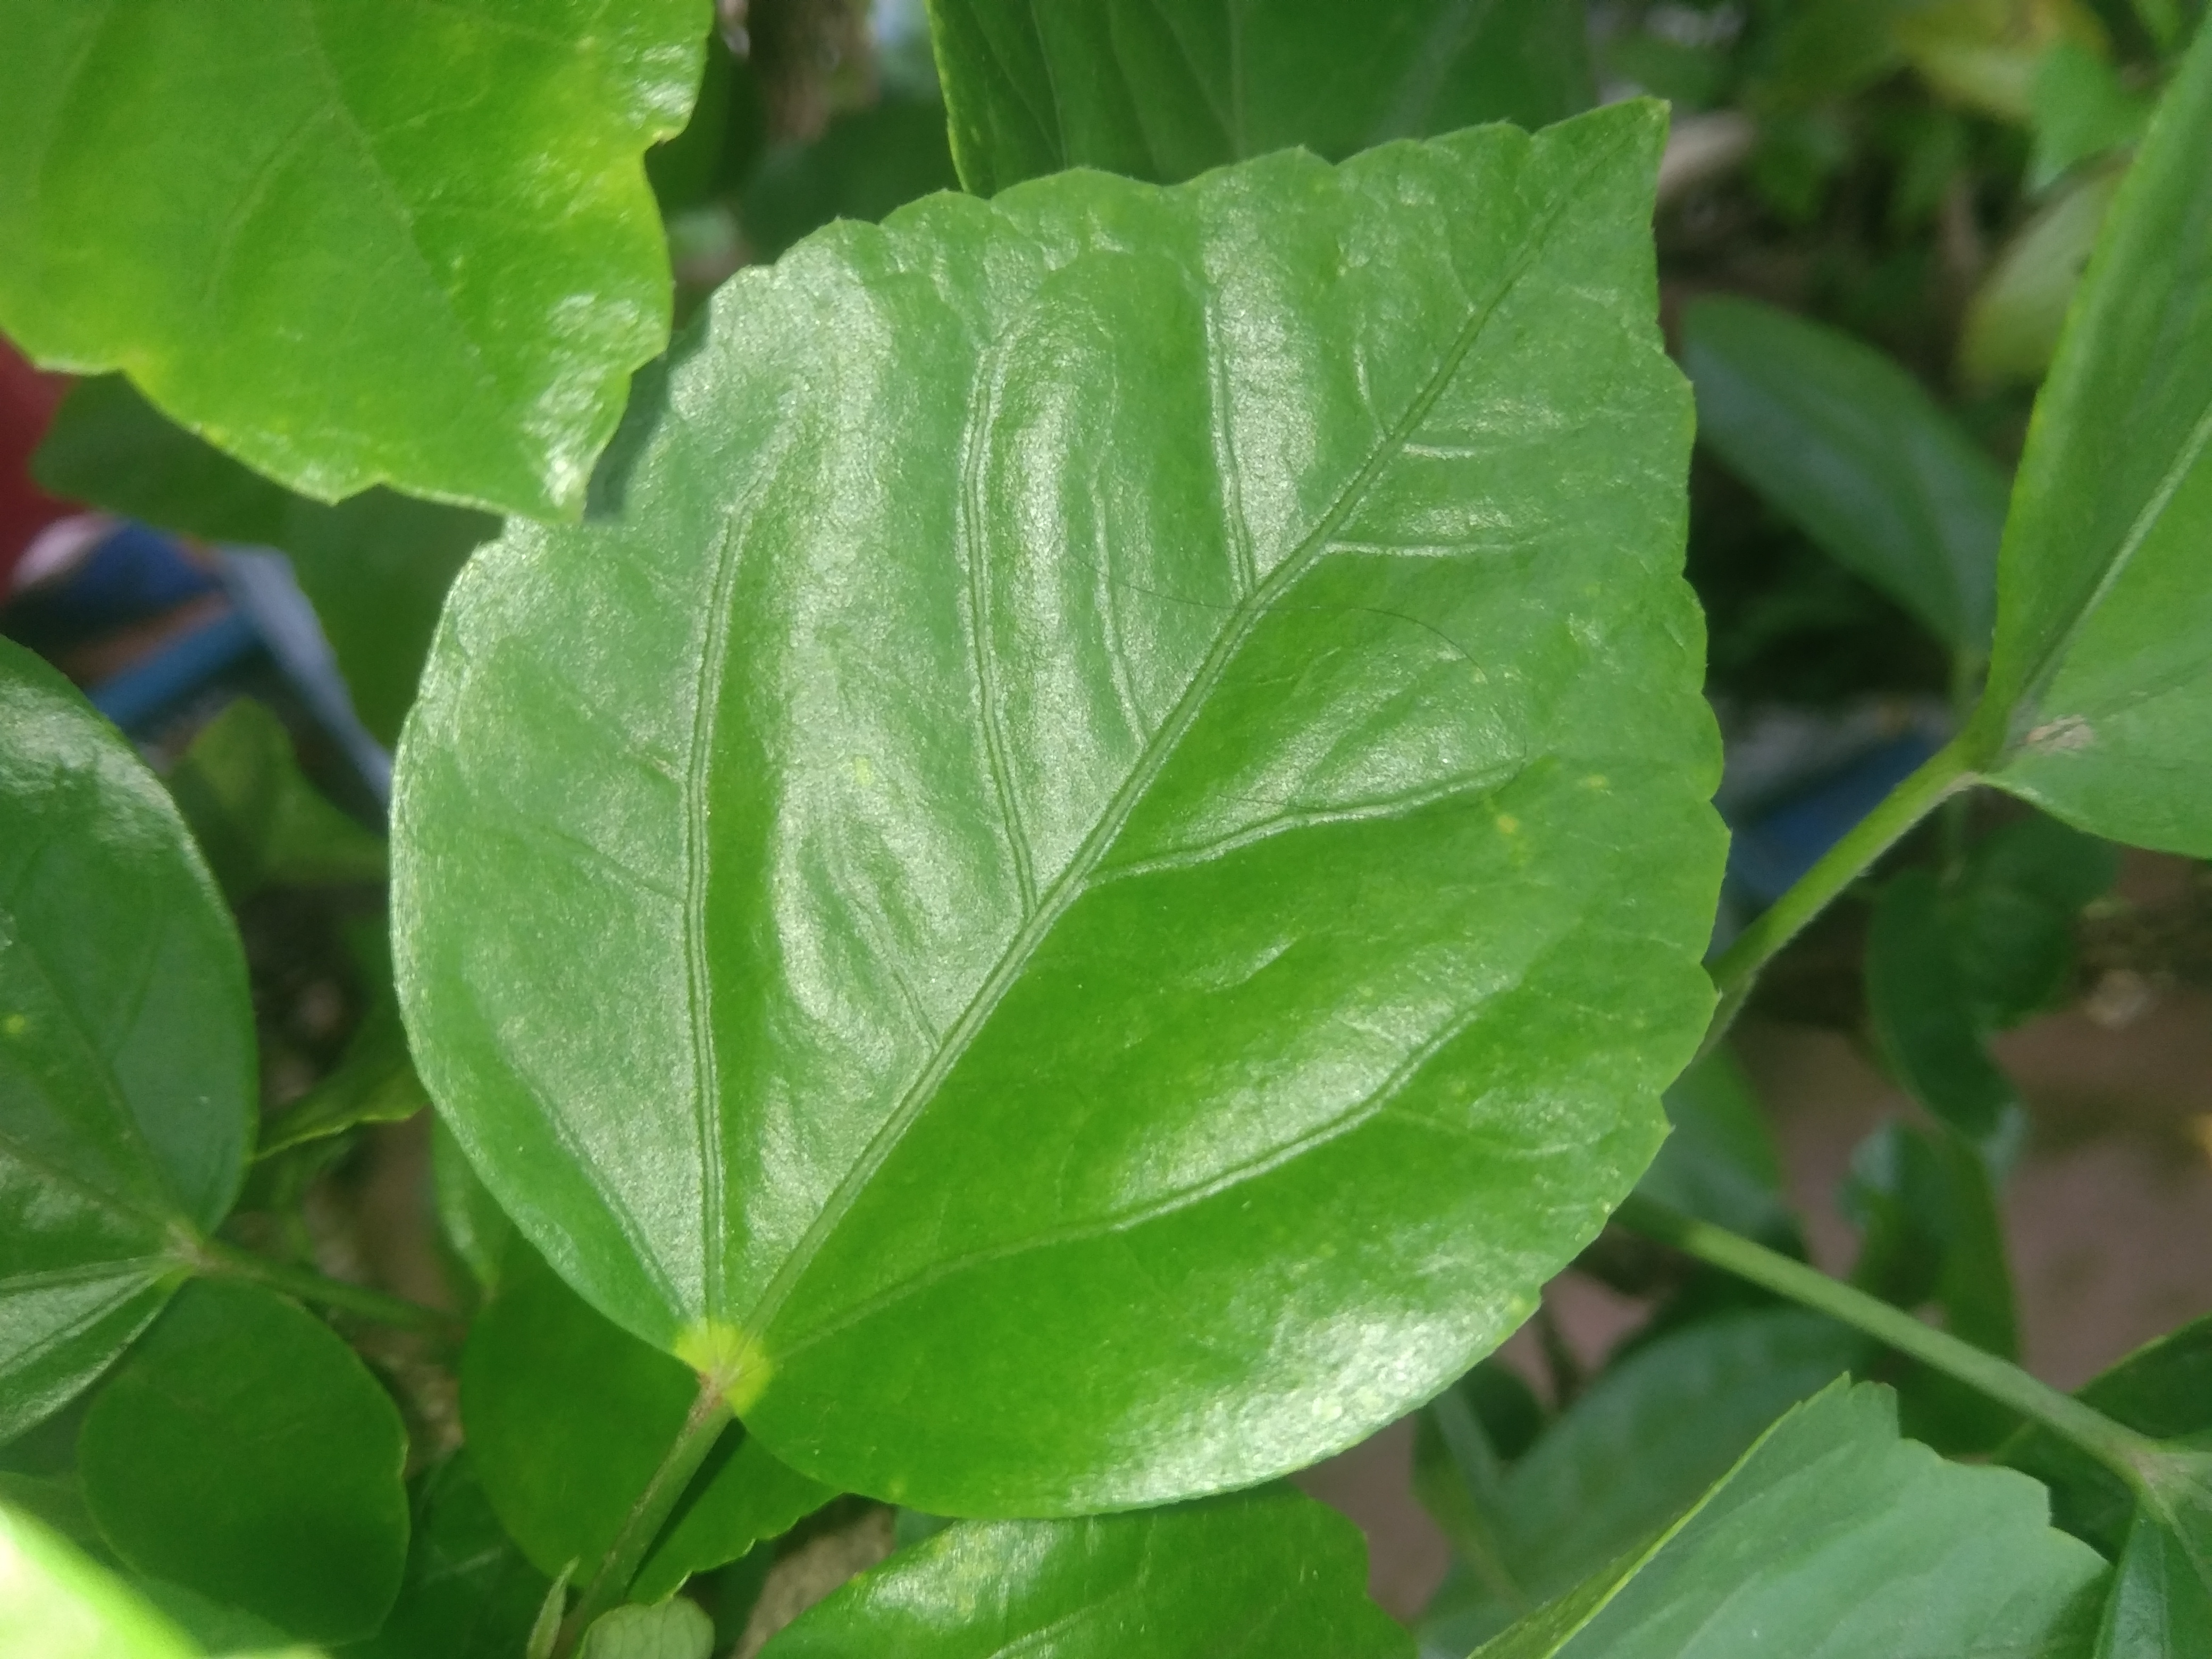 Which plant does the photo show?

hibiscus
